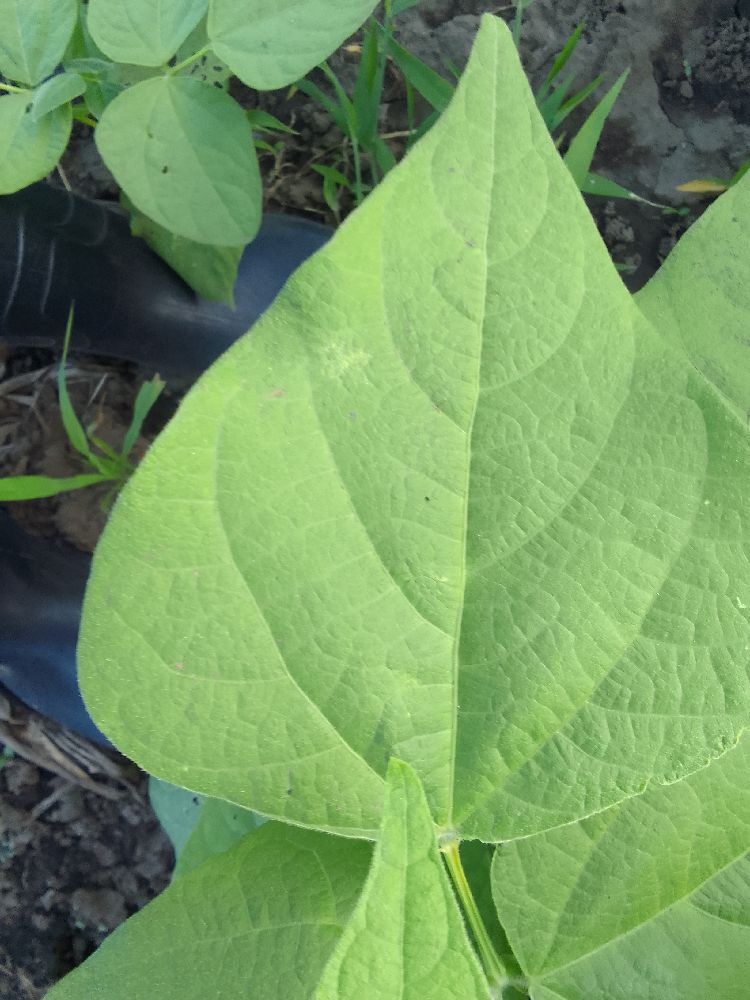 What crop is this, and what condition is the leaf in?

common bean, healthy
